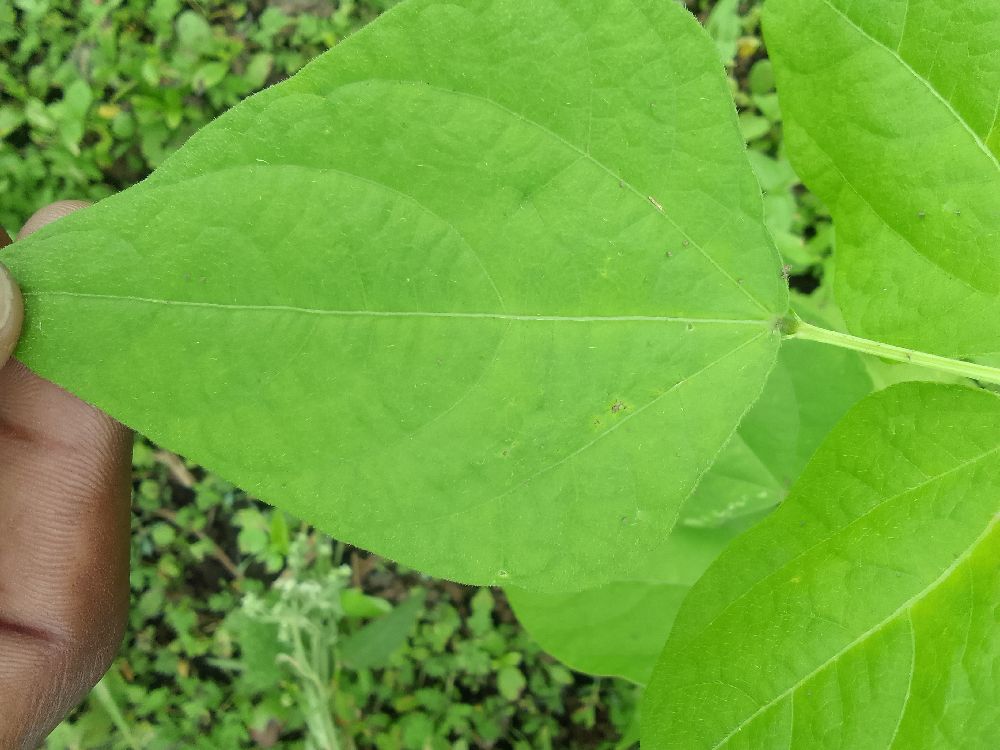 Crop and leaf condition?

common bean, healthy
